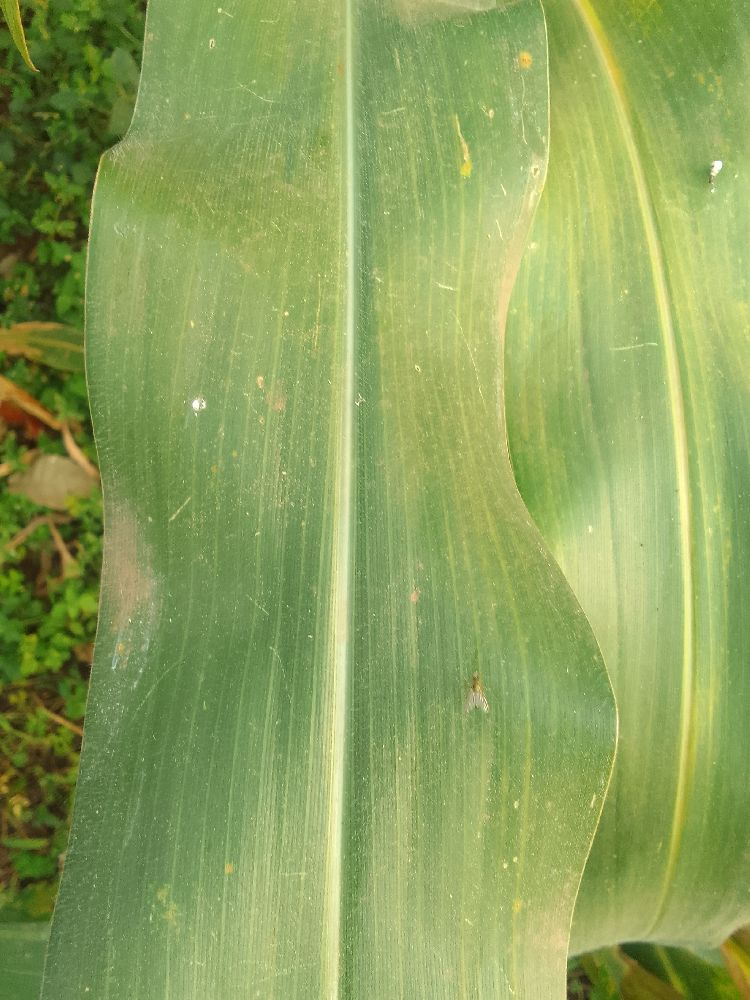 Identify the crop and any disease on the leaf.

maize, healthy
